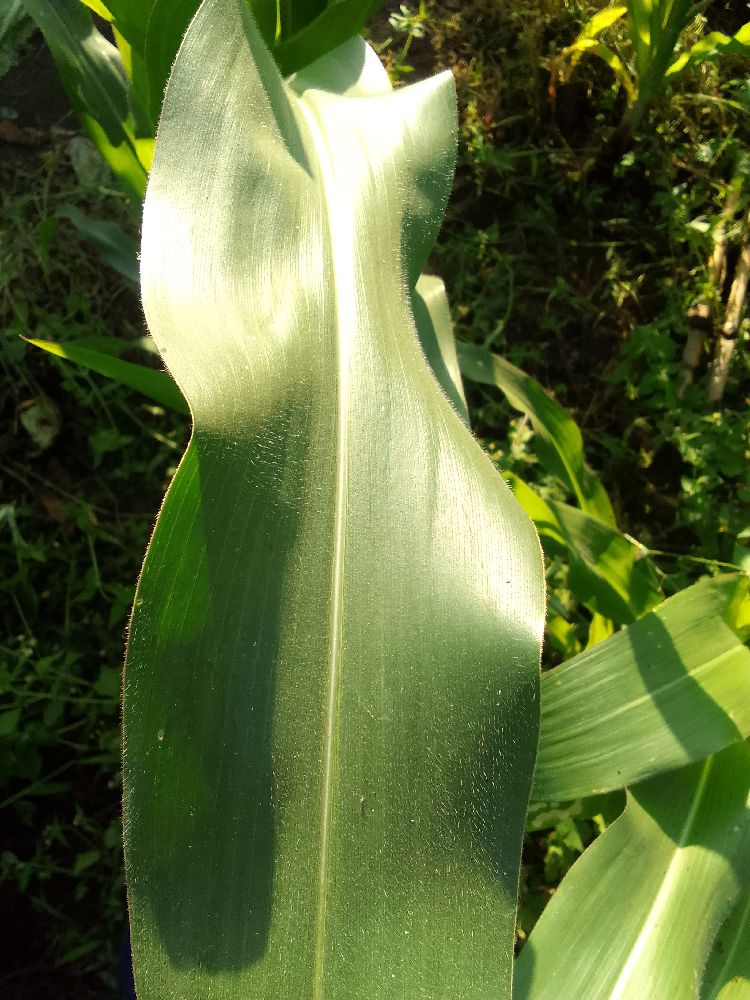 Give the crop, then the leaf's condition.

maize, healthy
